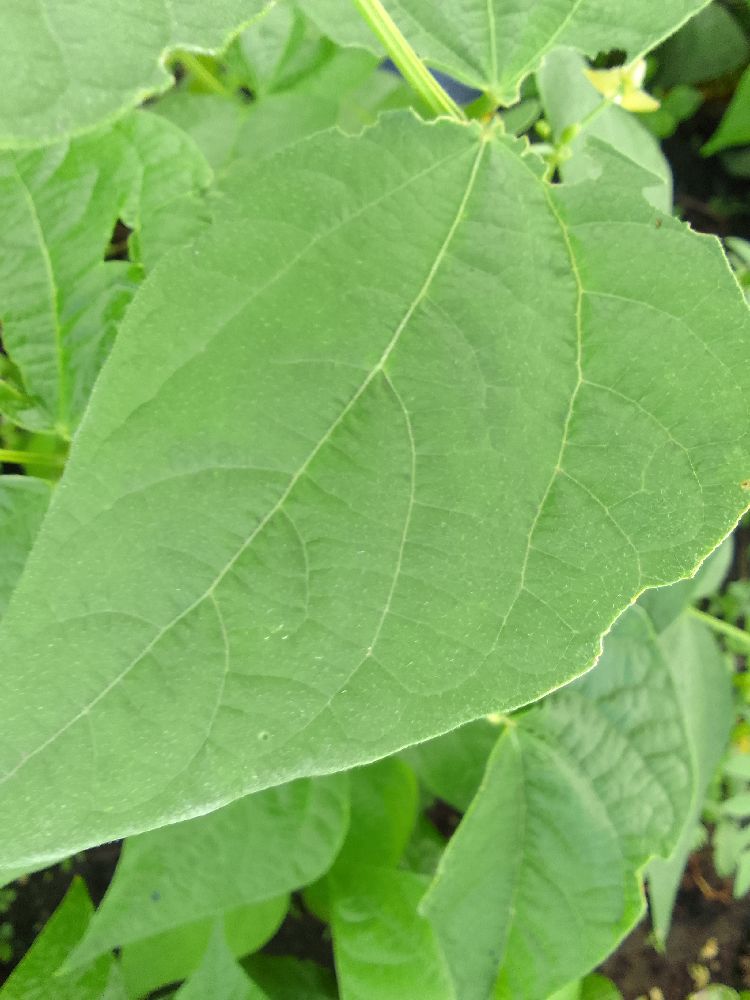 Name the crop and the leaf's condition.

common bean, healthy
